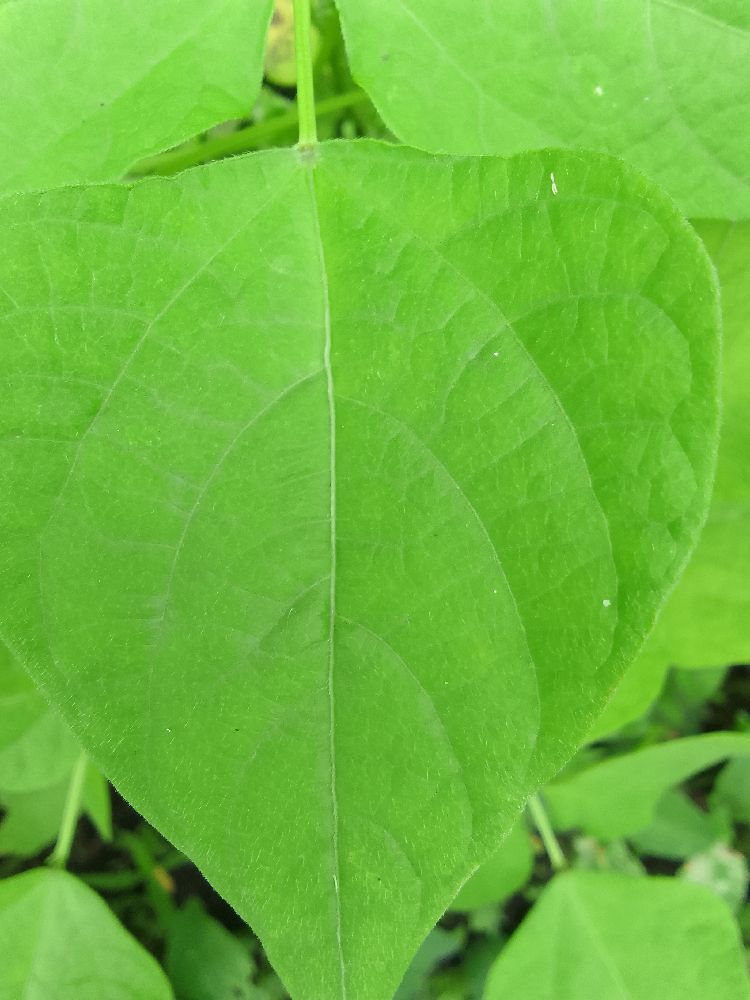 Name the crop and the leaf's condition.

common bean, healthy
